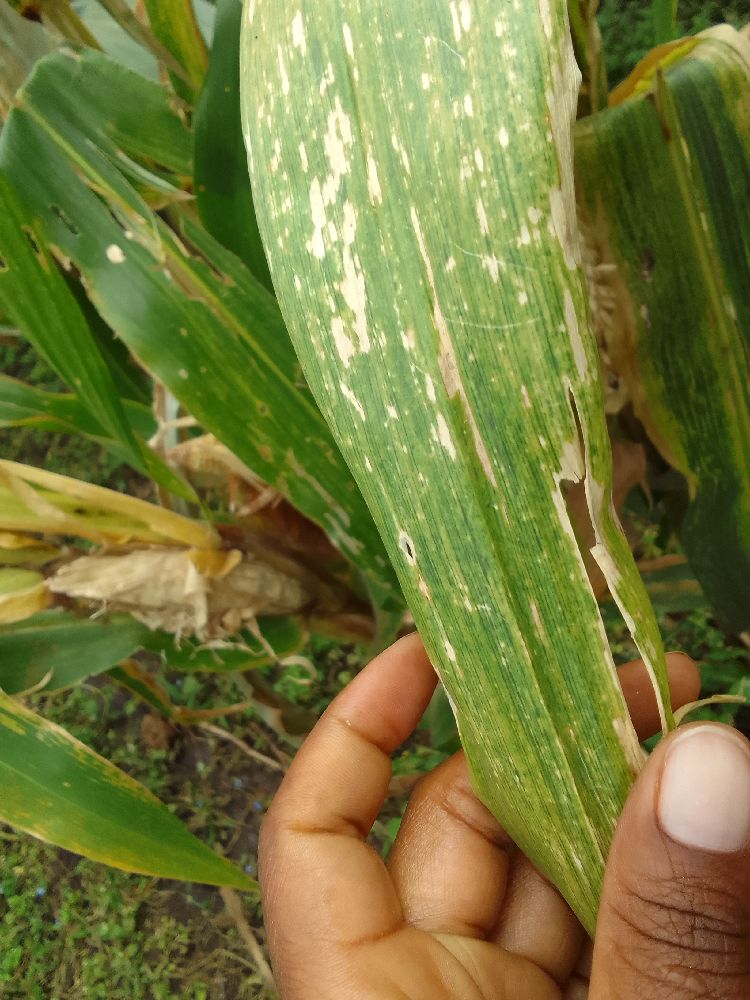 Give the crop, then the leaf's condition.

maize, maize lethal necrosis
